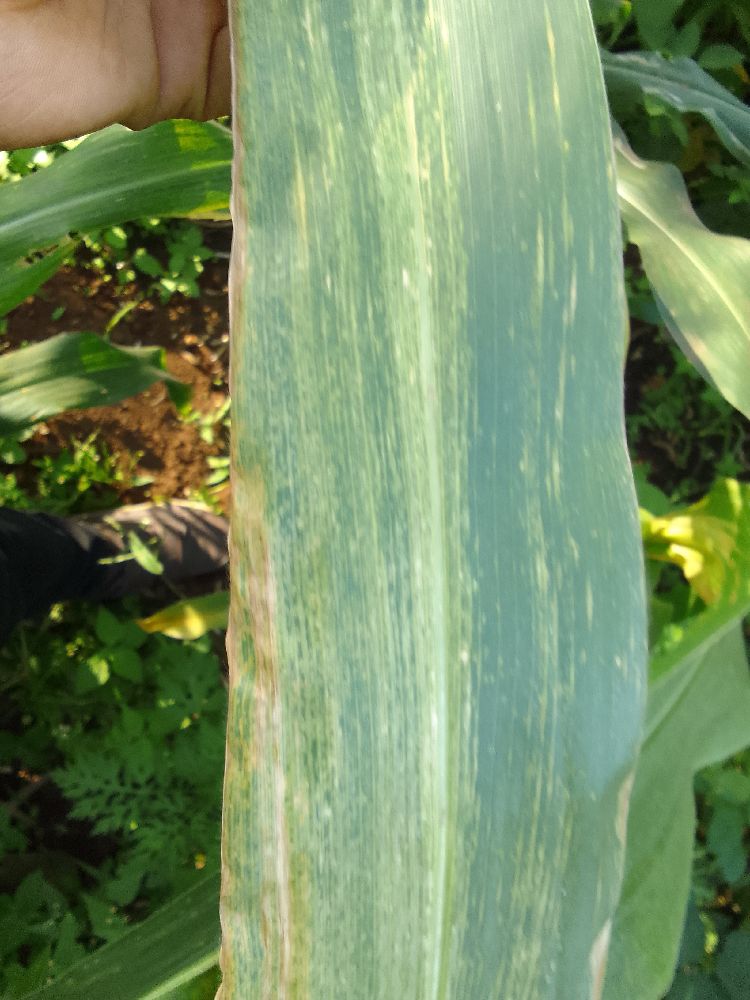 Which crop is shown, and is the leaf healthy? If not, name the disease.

maize, maize lethal necrosis
